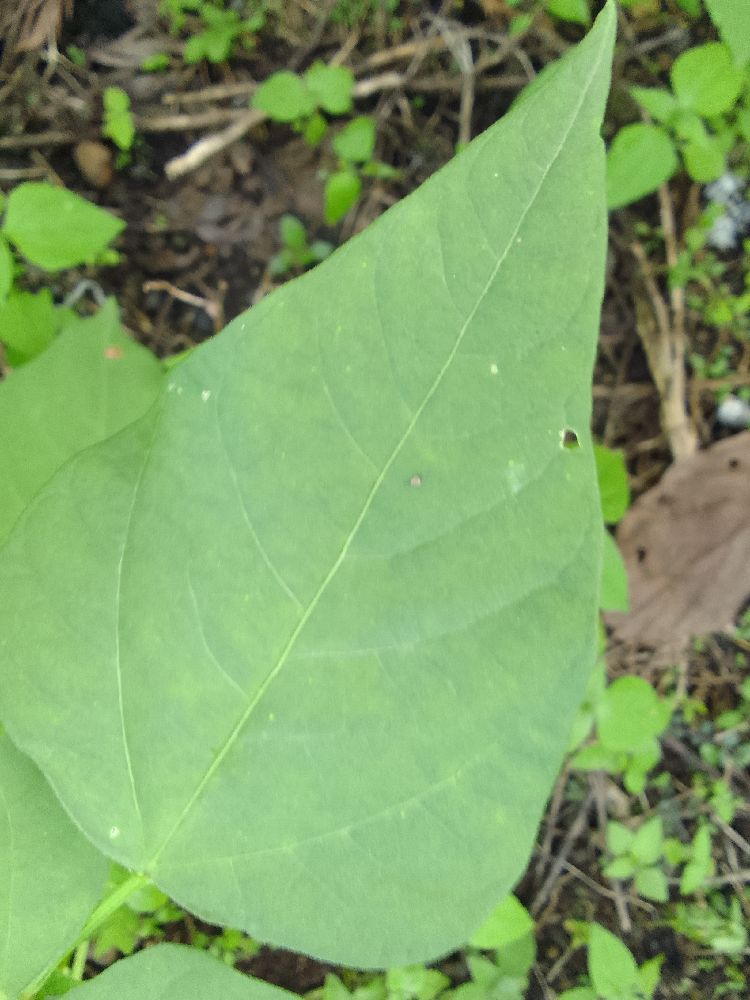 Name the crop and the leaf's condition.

common bean, healthy
